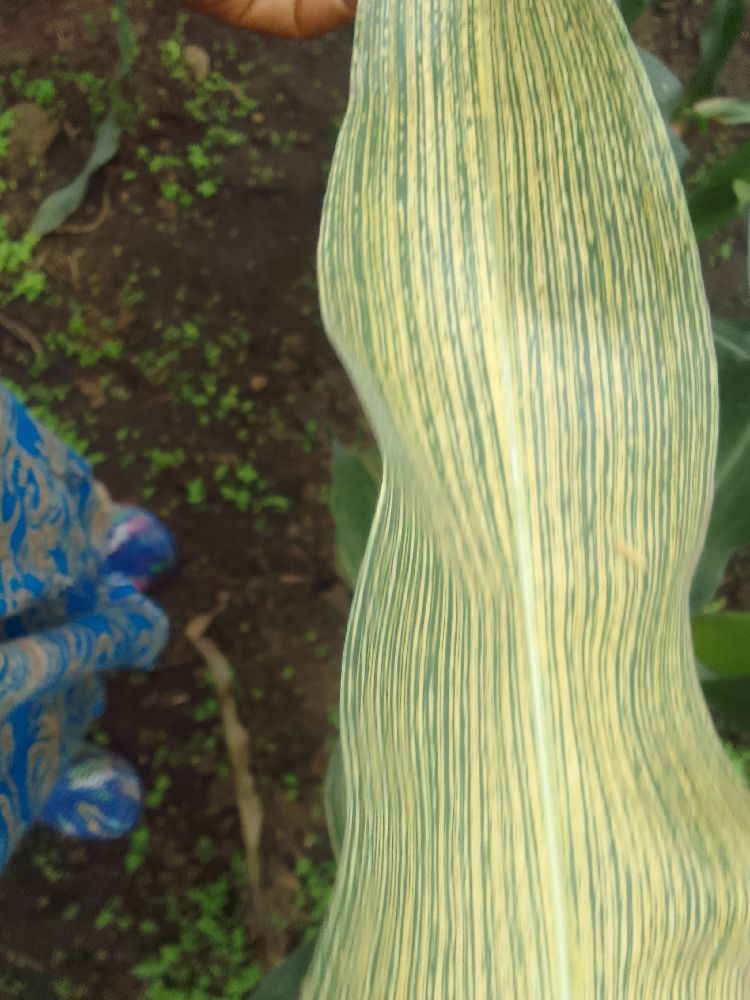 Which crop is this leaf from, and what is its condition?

maize, maize streak virus
